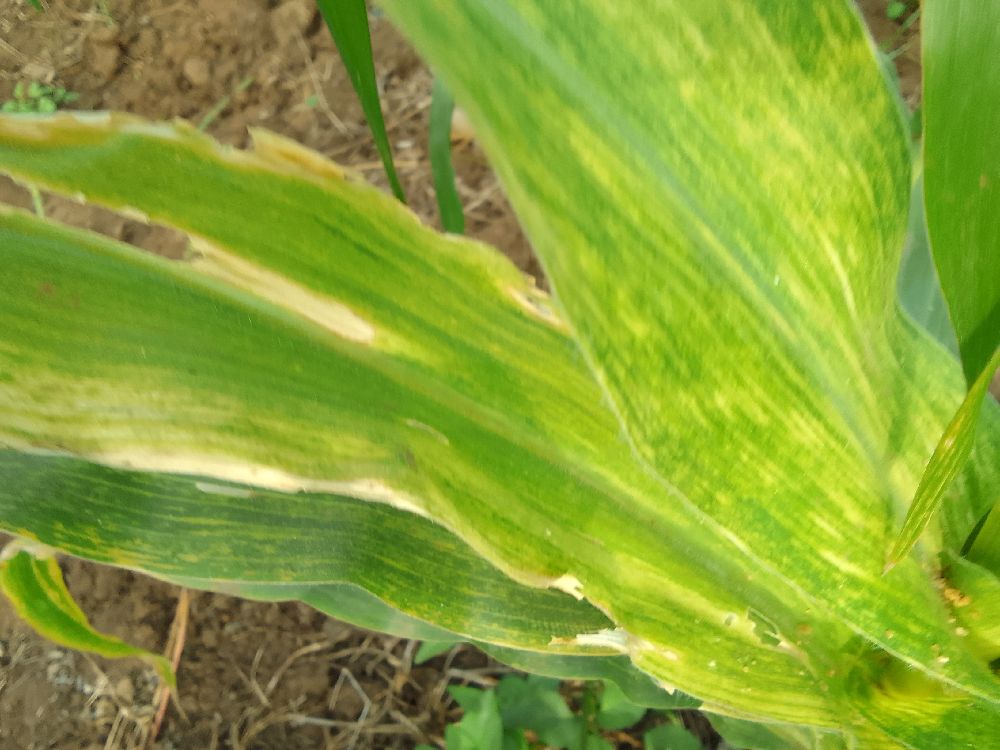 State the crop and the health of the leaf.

maize, maize lethal necrosis
